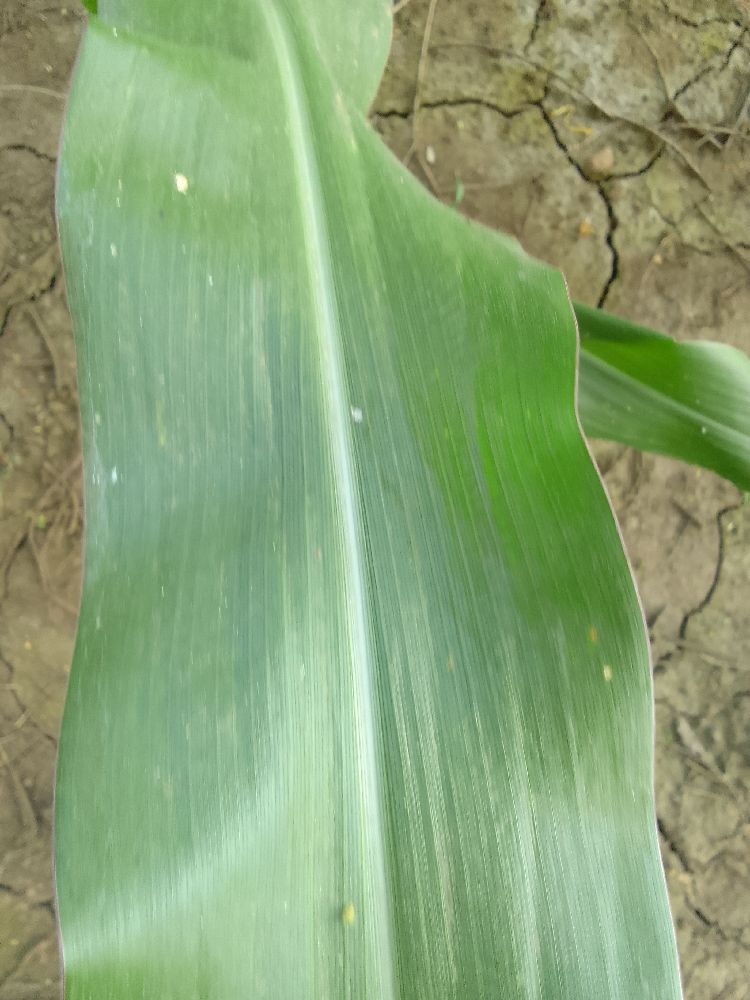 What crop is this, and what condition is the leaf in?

maize, healthy
